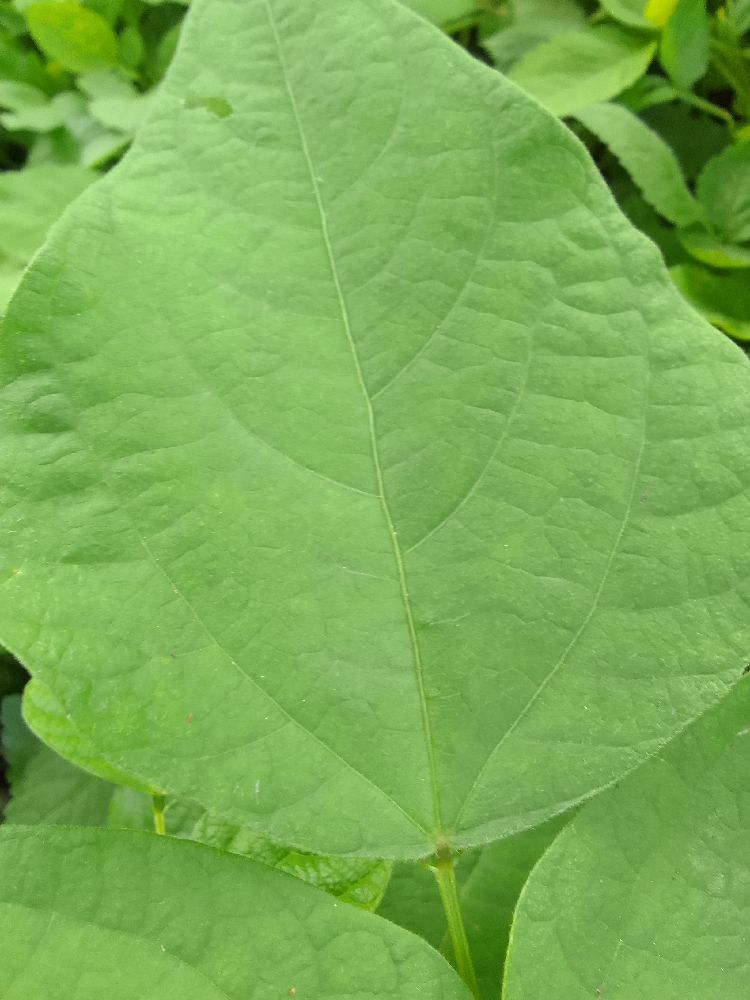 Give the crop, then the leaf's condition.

common bean, healthy
